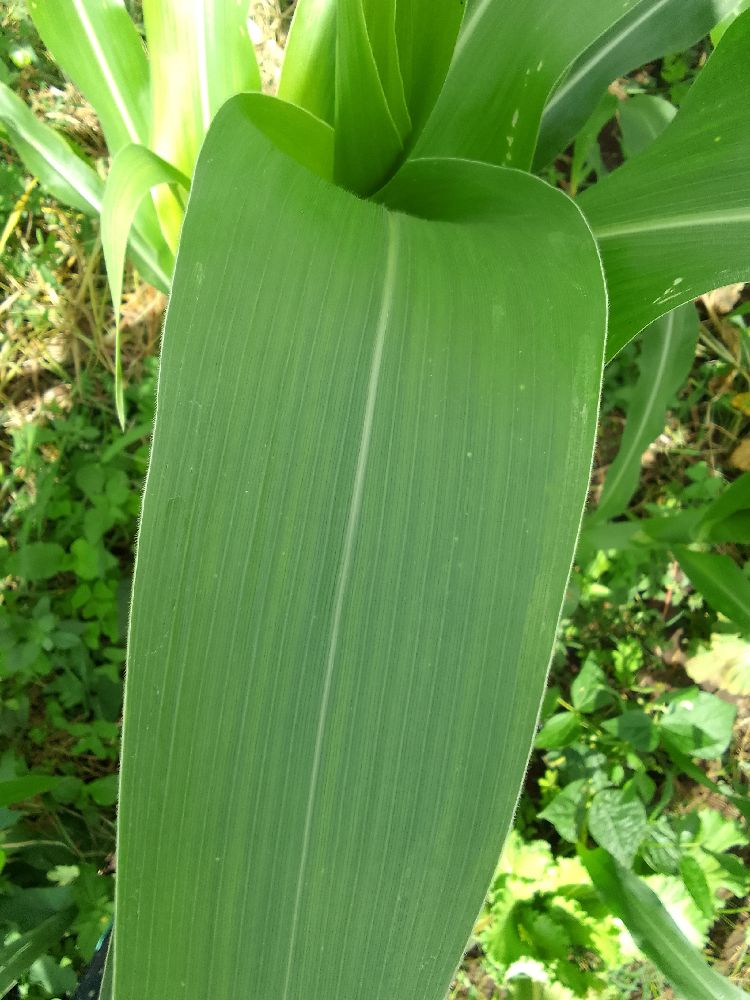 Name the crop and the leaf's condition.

maize, healthy
